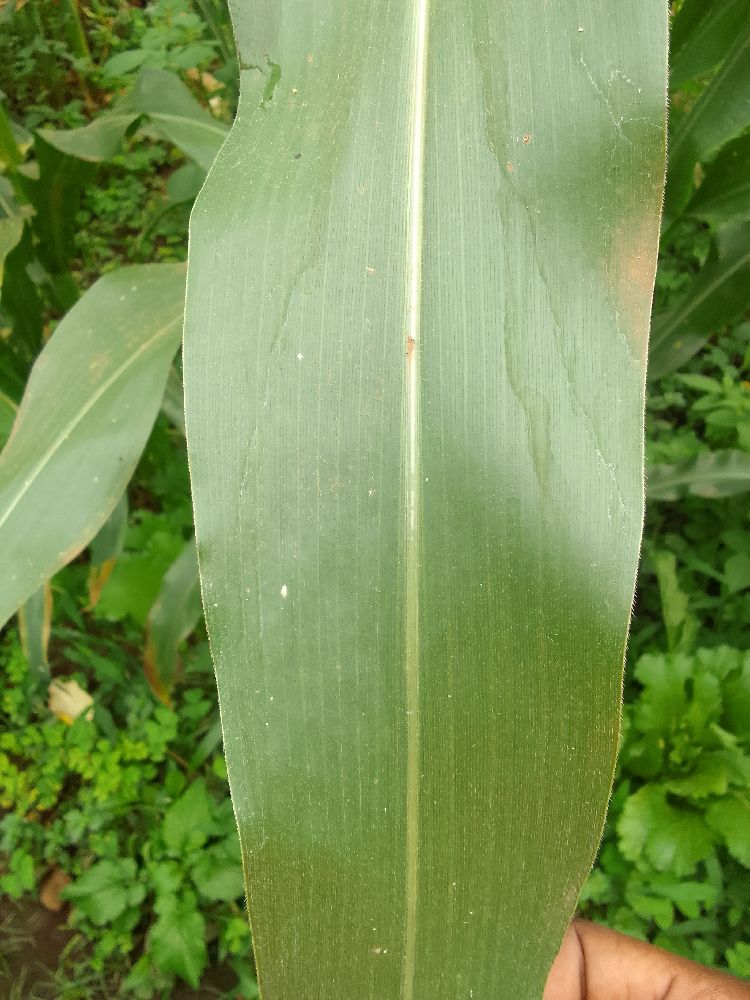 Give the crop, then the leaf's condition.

maize, healthy
